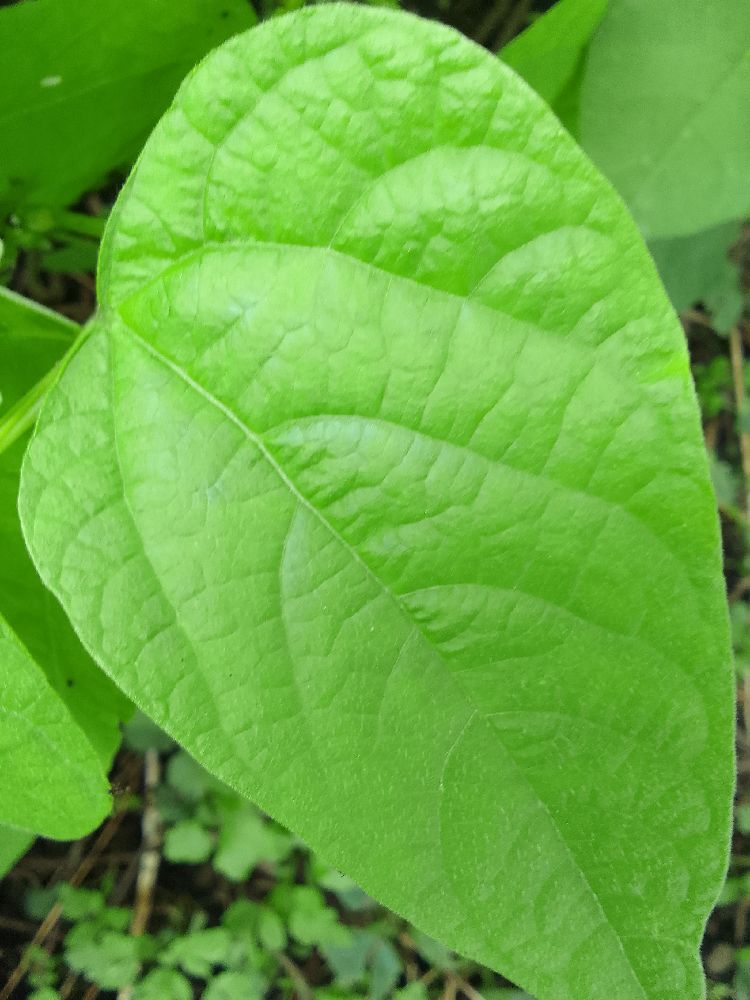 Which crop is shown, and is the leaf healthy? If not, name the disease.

common bean, healthy
